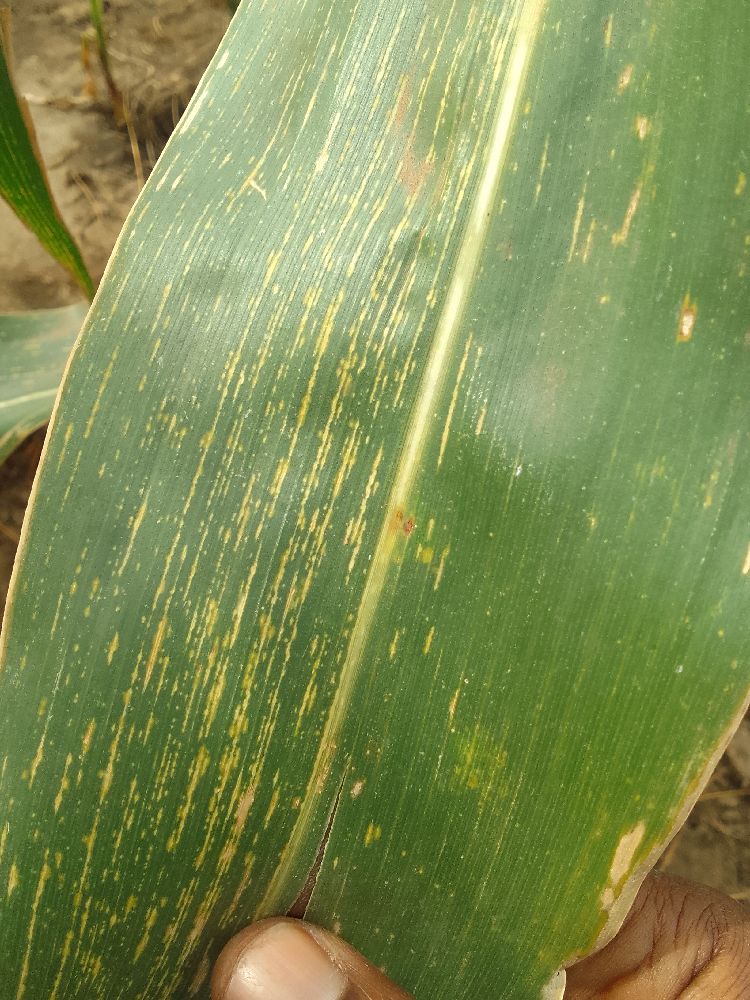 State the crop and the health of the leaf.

maize, maize streak virus
